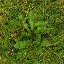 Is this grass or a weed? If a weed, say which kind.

structured weed
